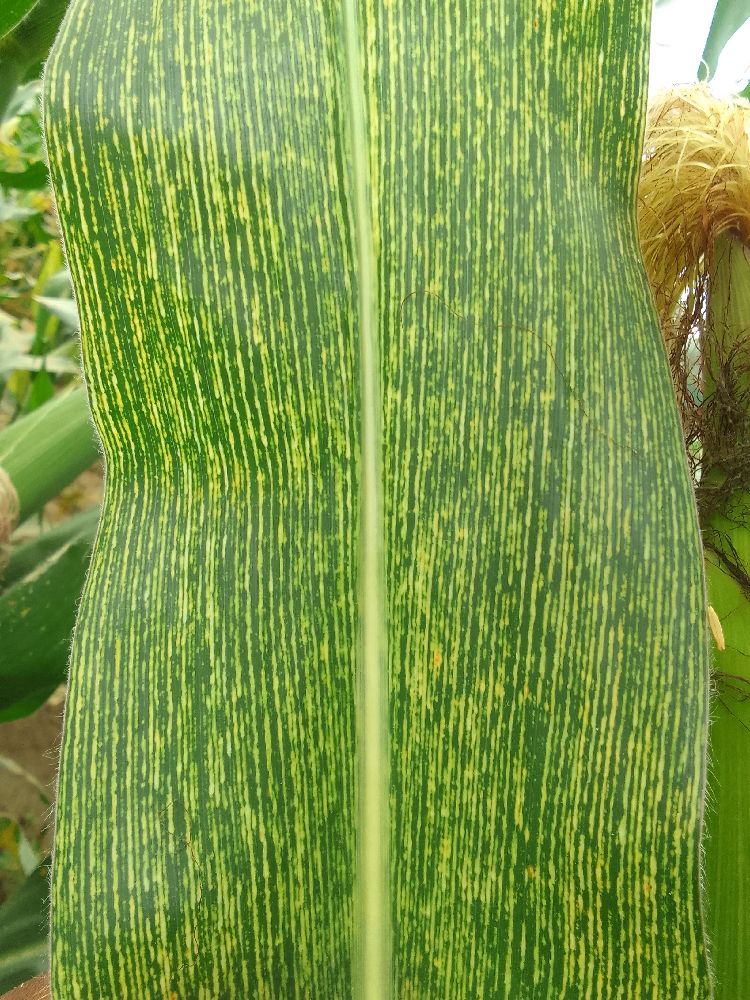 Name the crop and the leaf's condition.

maize, maize streak virus
